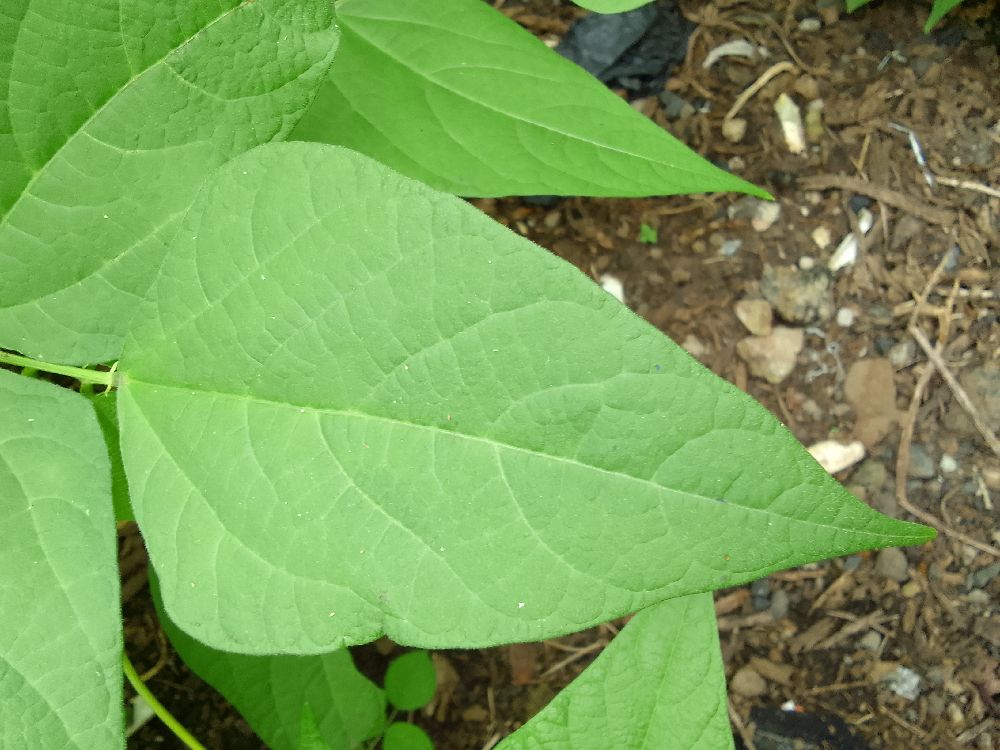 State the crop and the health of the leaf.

common bean, healthy
